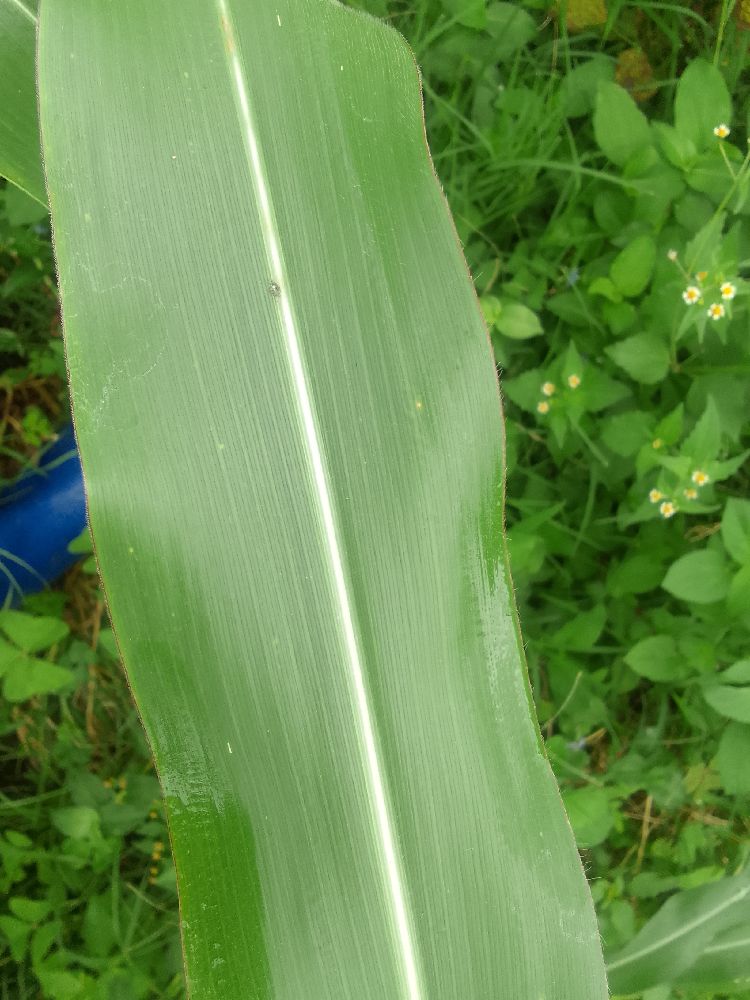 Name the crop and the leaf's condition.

maize, healthy
